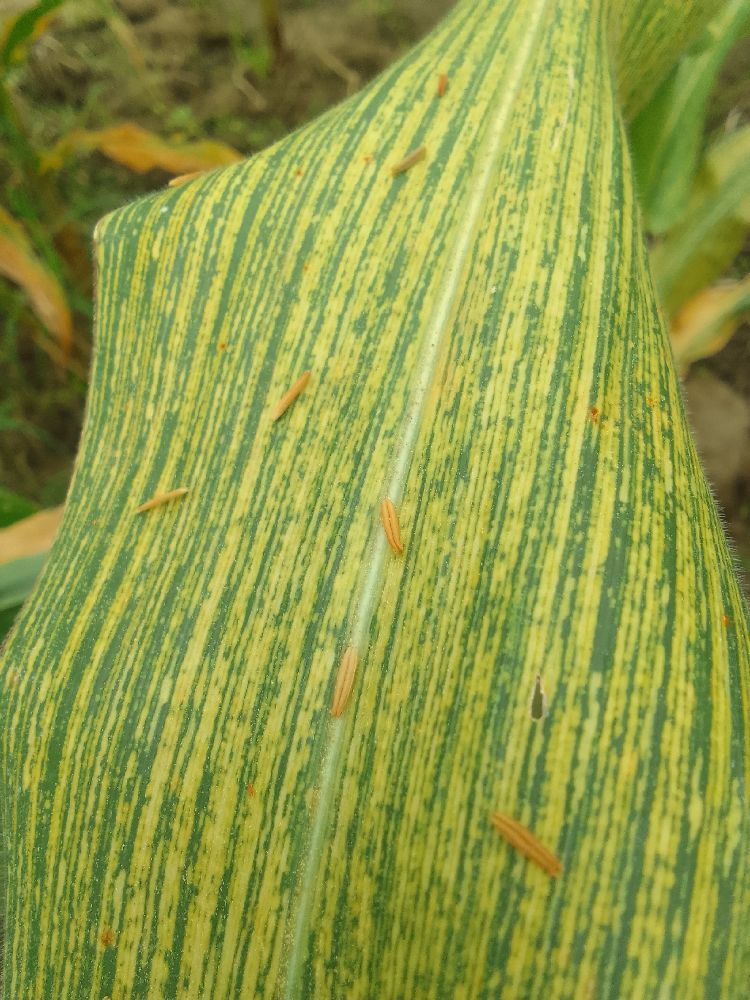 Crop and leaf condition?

maize, maize streak virus
